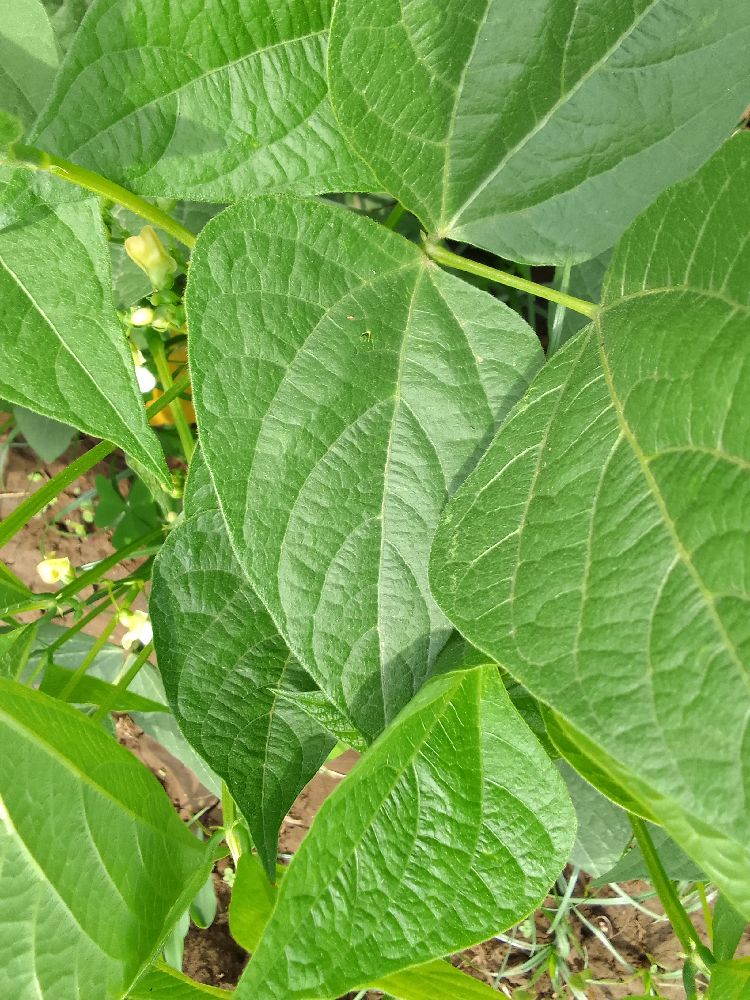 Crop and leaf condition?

common bean, healthy
